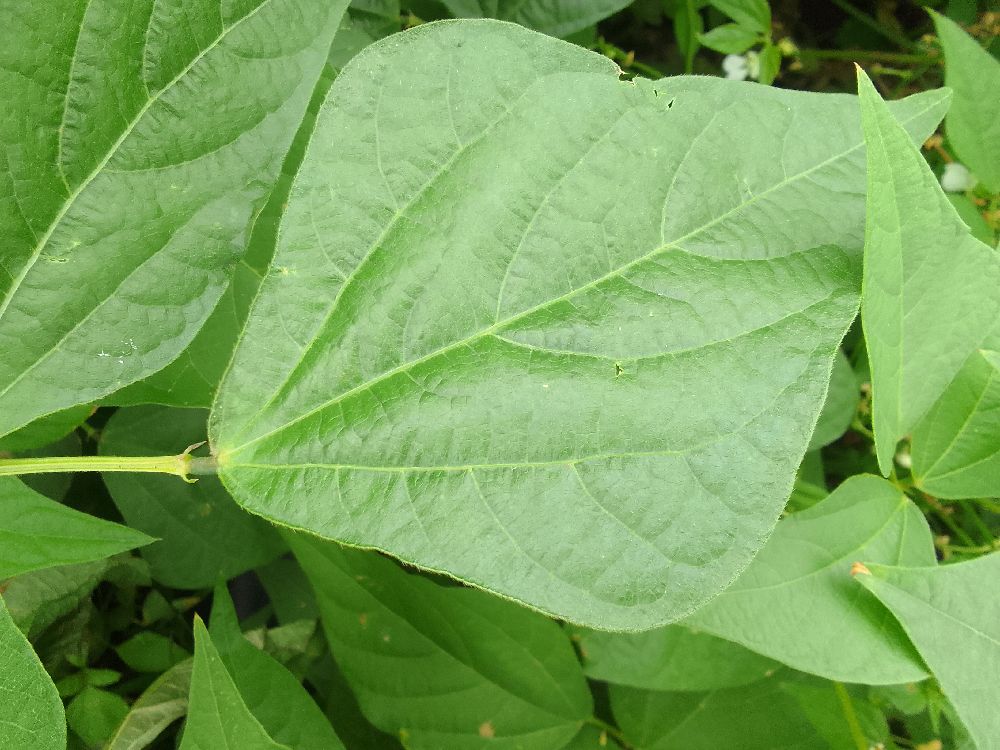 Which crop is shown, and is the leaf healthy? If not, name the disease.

common bean, healthy
